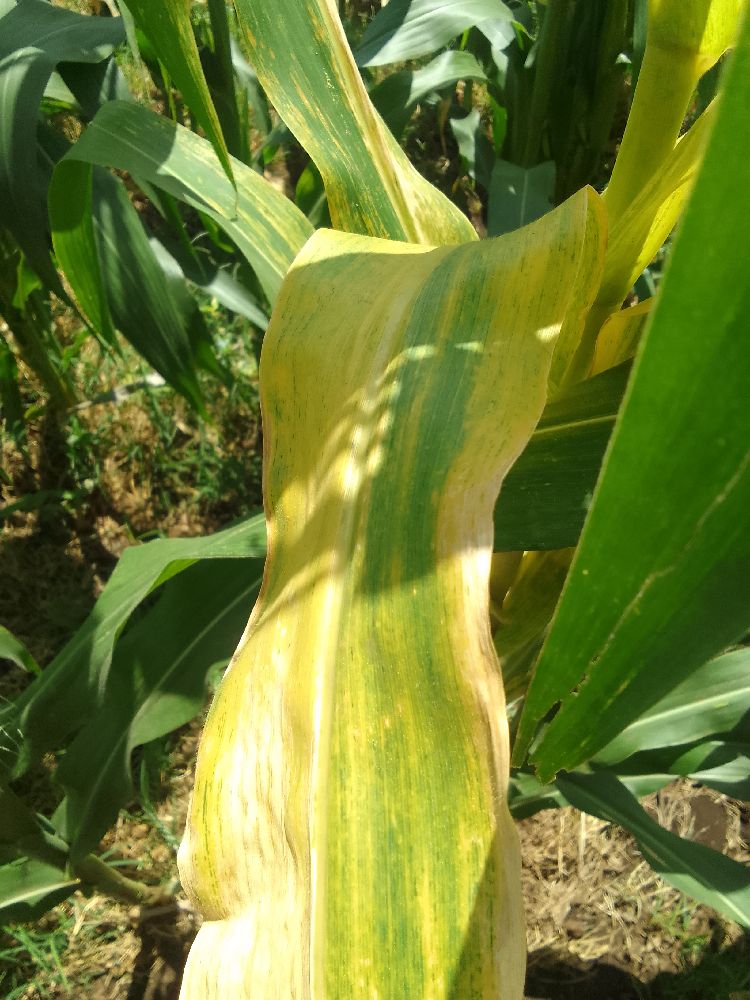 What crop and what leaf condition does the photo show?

maize, maize lethal necrosis
